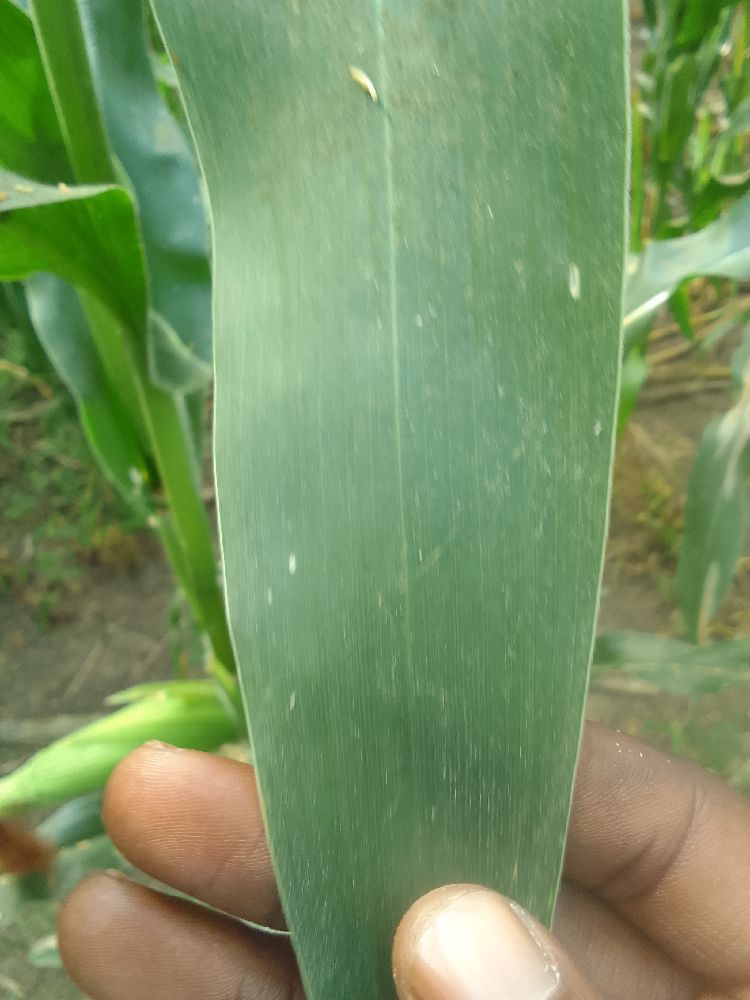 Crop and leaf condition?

maize, healthy
